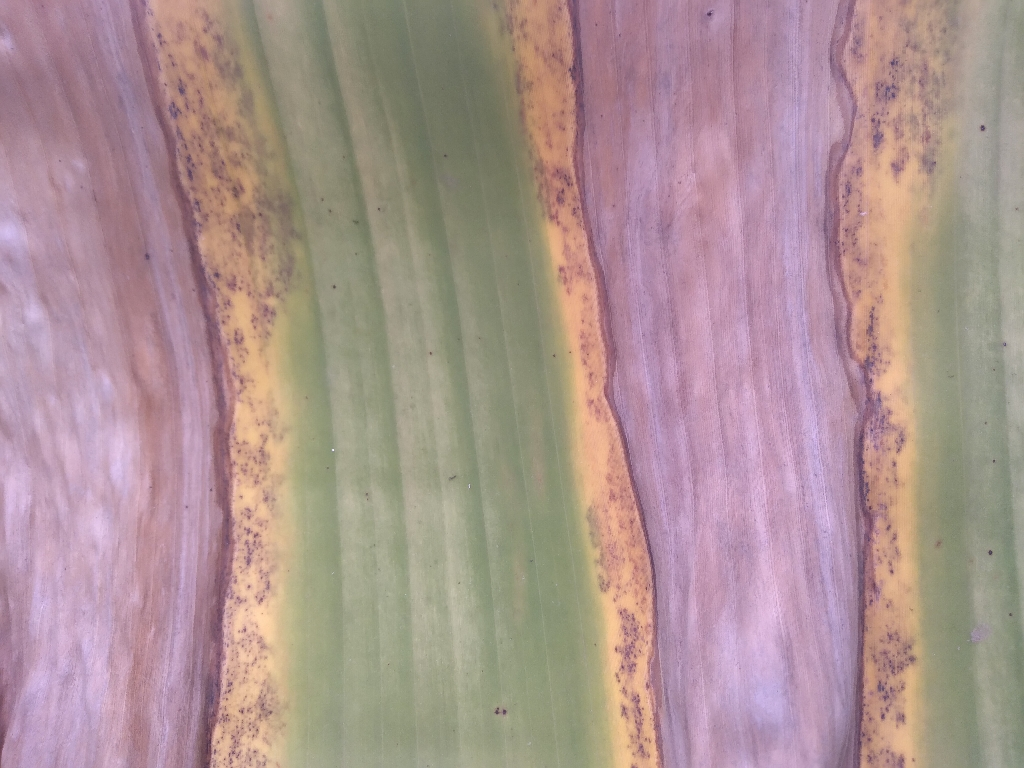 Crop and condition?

banana, black sigatoka
